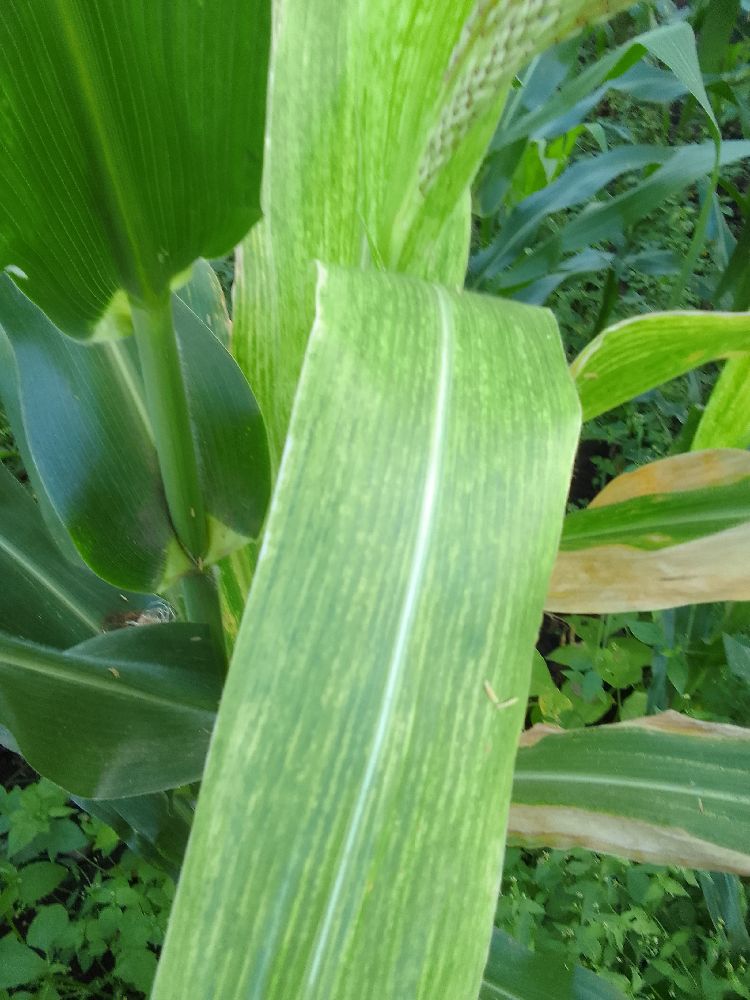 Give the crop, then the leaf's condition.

maize, maize lethal necrosis
